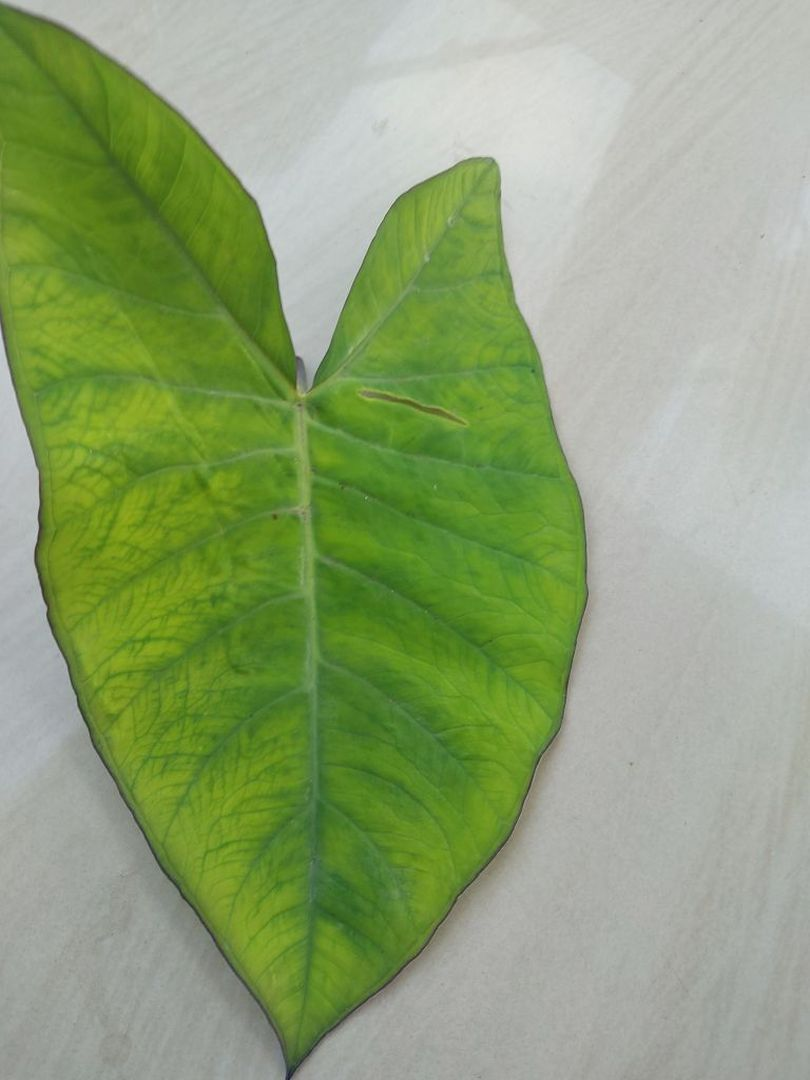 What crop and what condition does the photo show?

taro, mosaic
